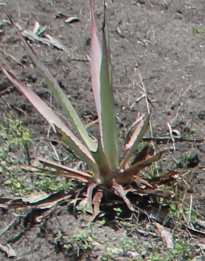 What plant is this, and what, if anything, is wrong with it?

agave, sick
